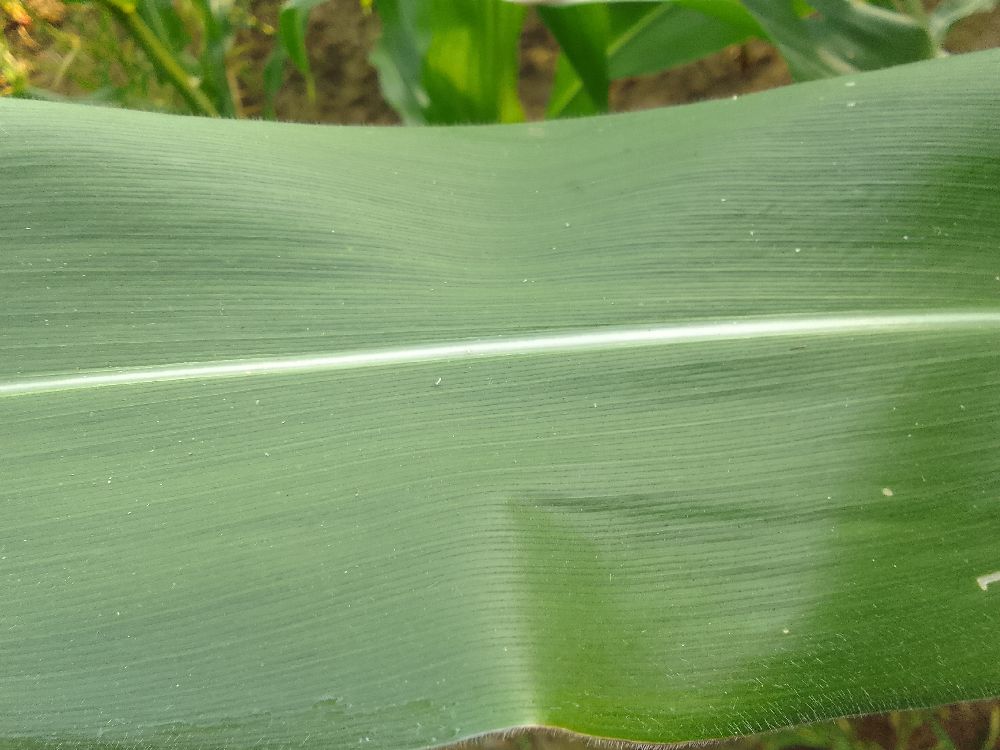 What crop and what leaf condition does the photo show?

maize, healthy
